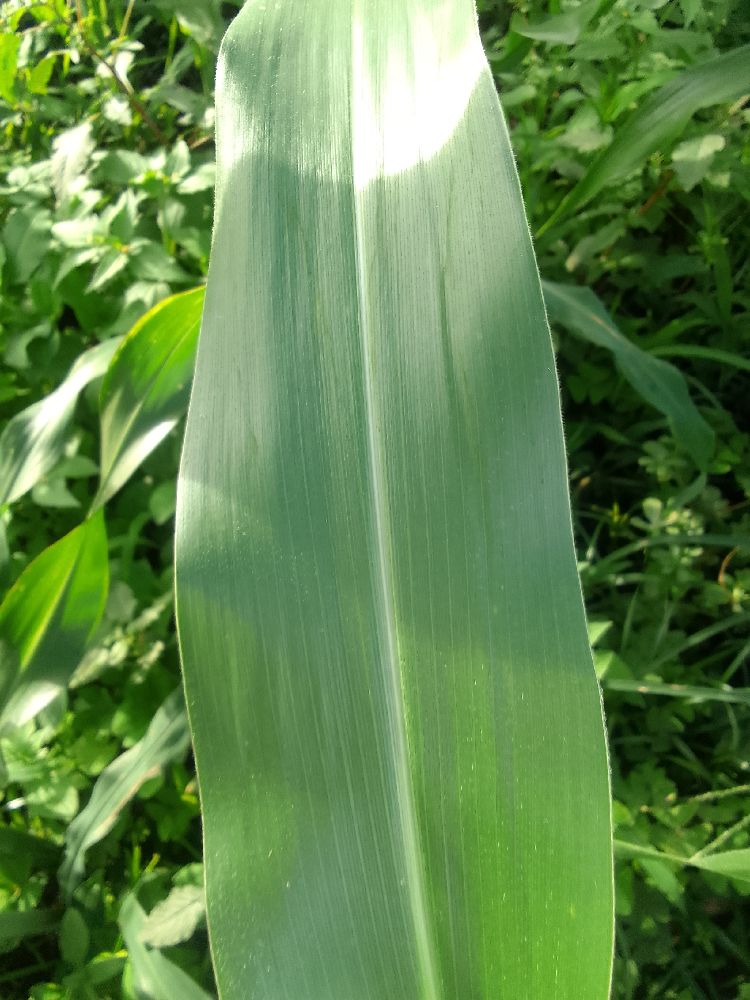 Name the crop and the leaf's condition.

maize, healthy
